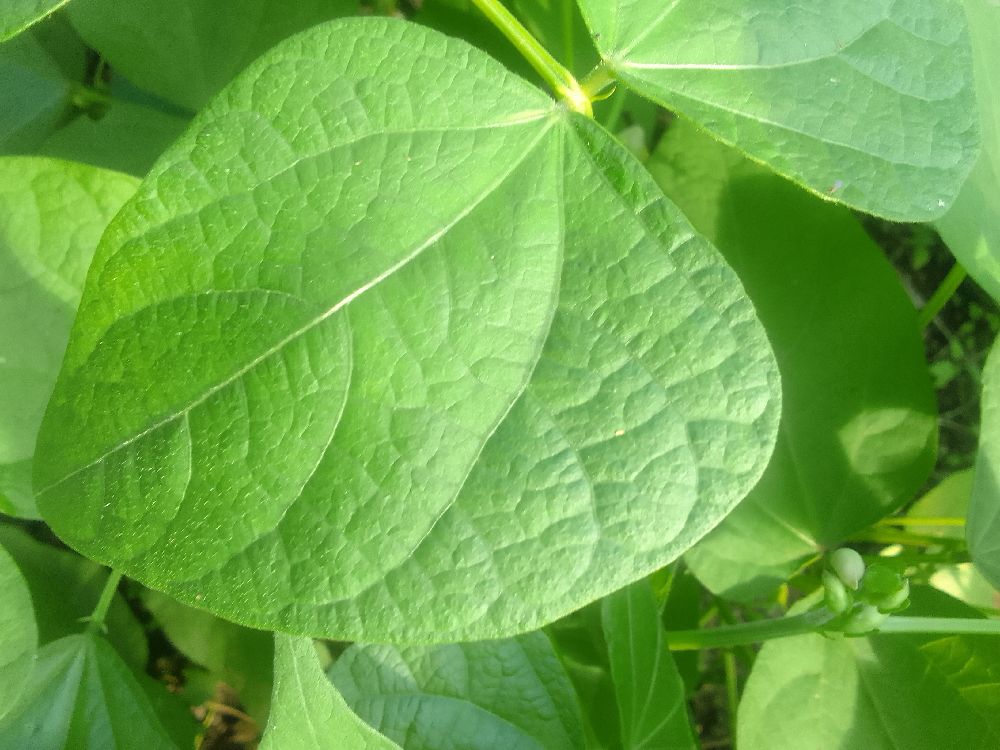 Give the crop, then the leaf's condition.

common bean, healthy
